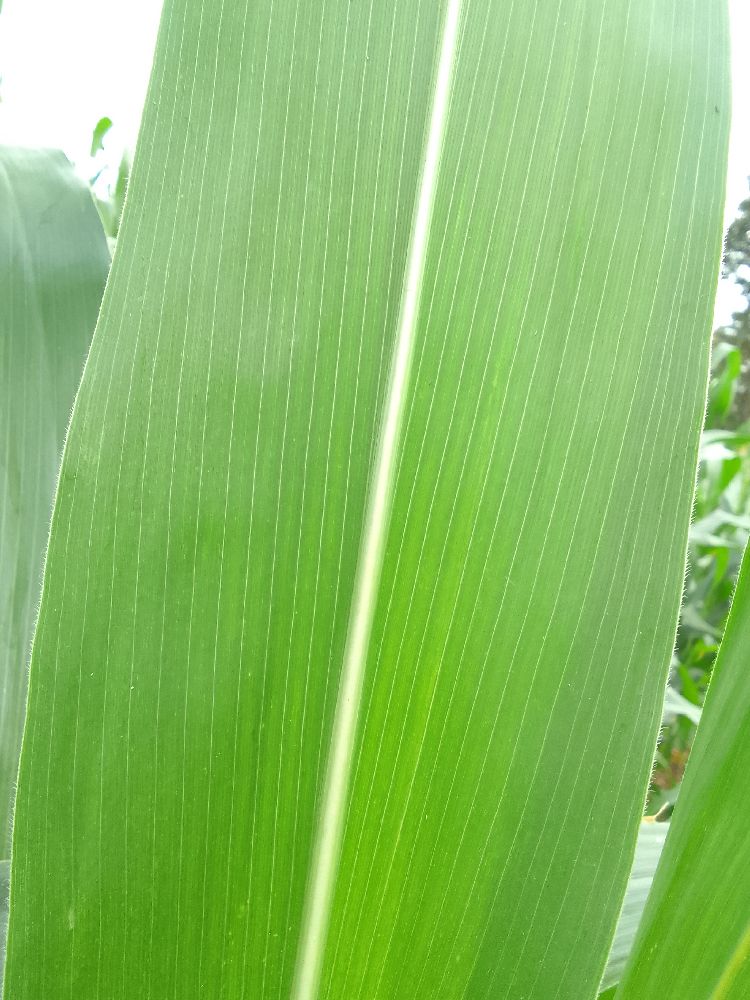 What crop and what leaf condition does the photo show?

maize, healthy
